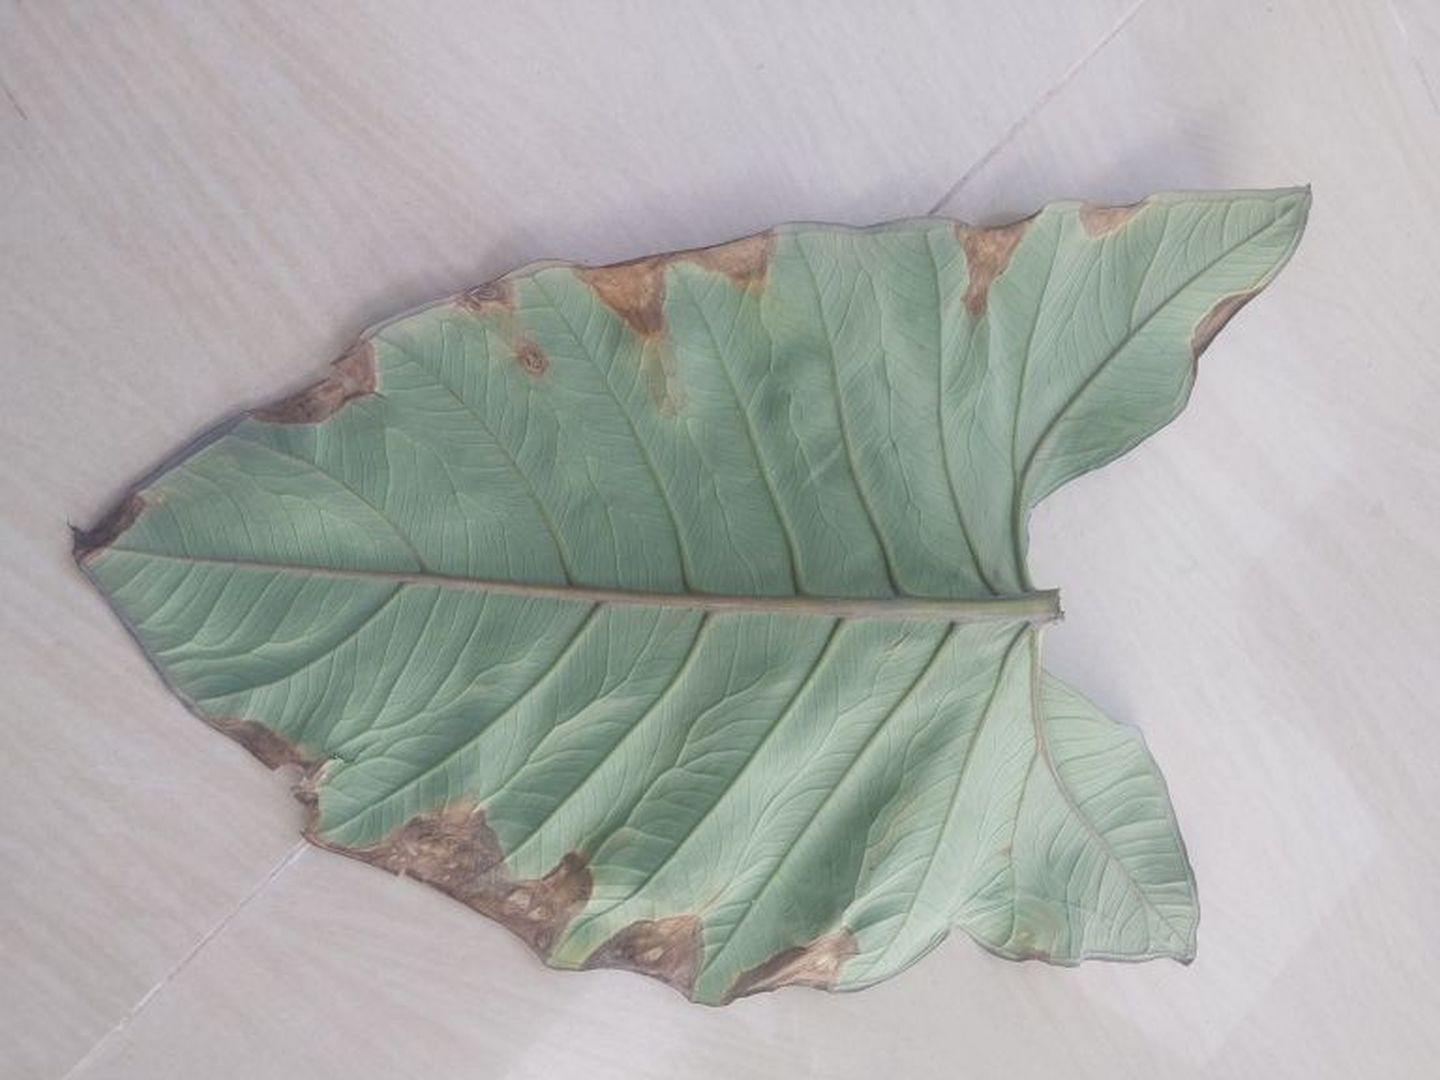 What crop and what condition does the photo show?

taro, leaf blight
